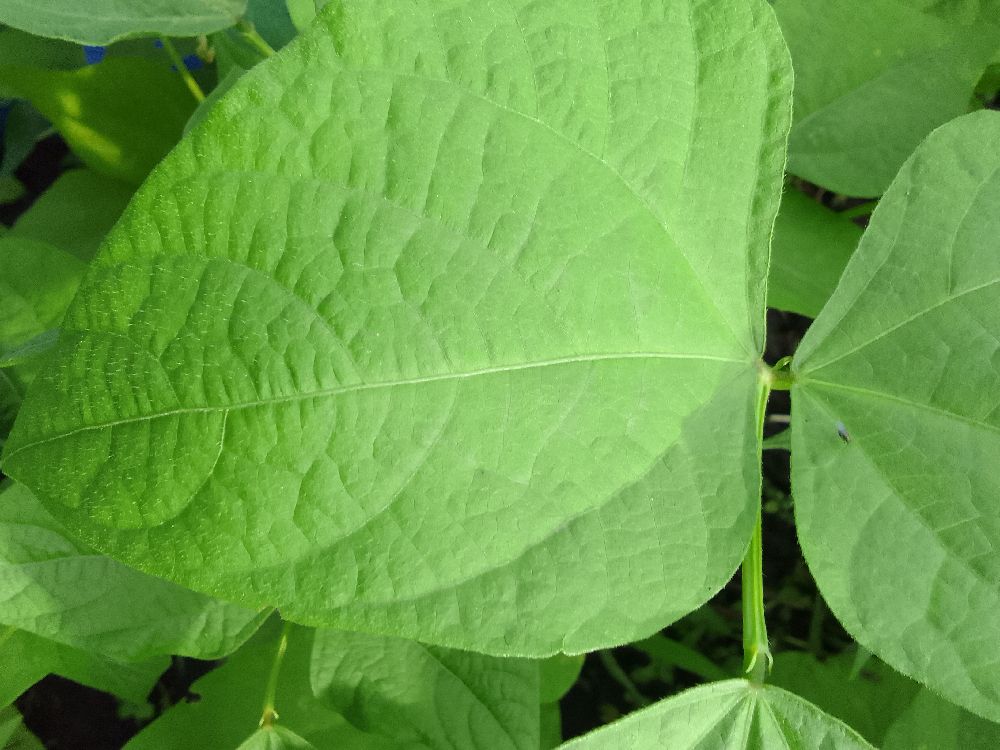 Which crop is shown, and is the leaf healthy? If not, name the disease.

common bean, healthy
